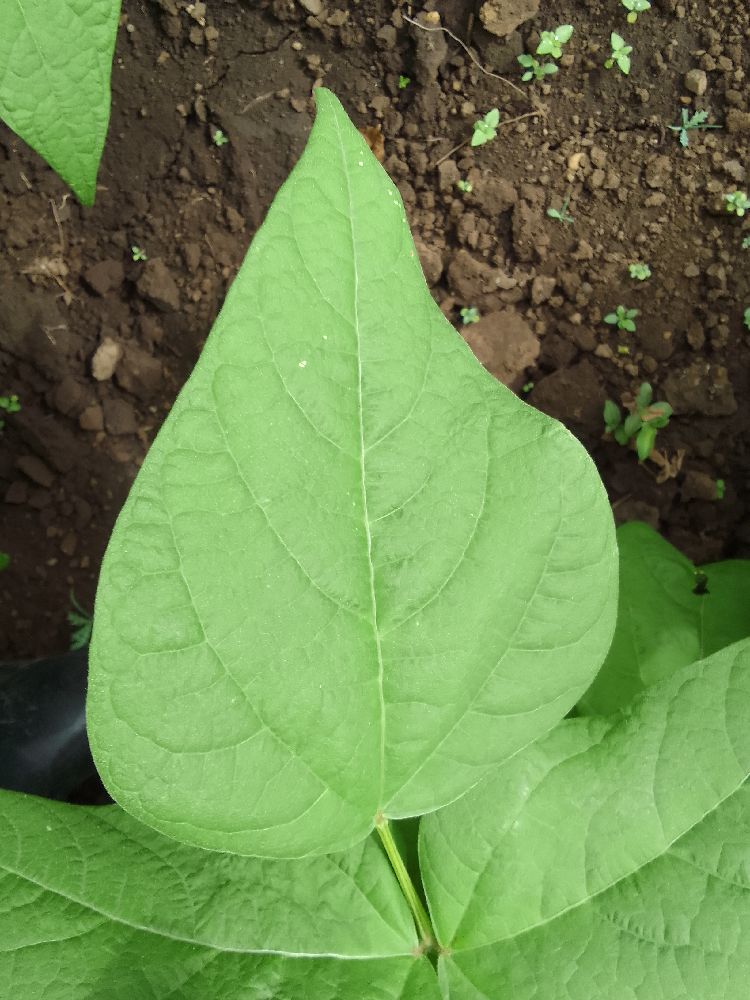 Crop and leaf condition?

common bean, healthy
